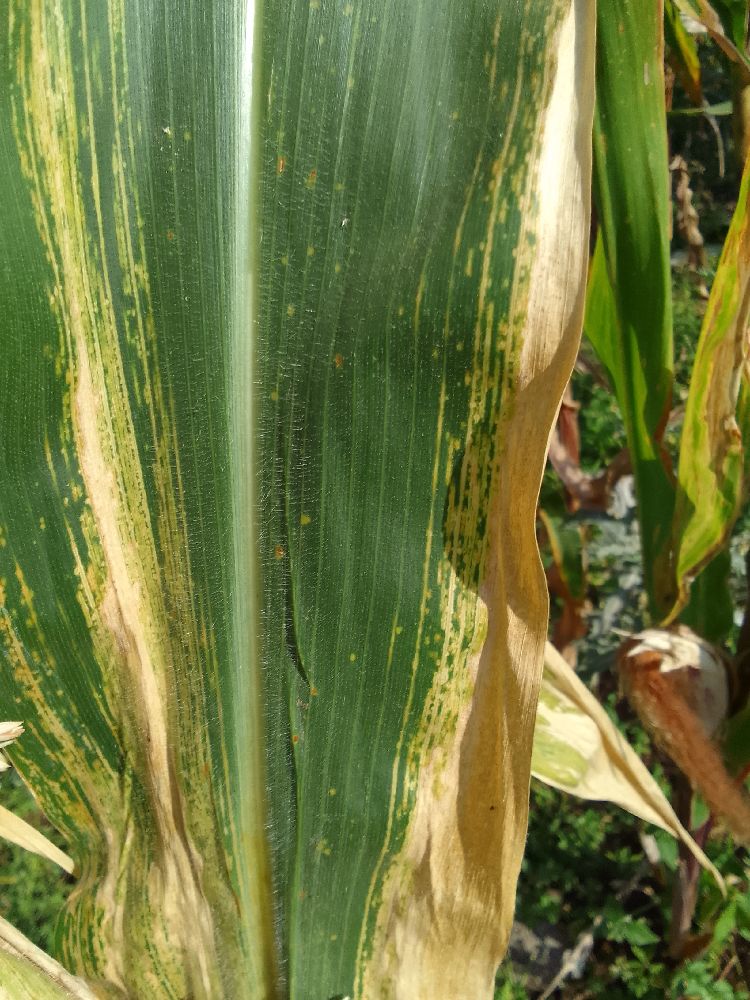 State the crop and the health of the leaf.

maize, maize lethal necrosis
